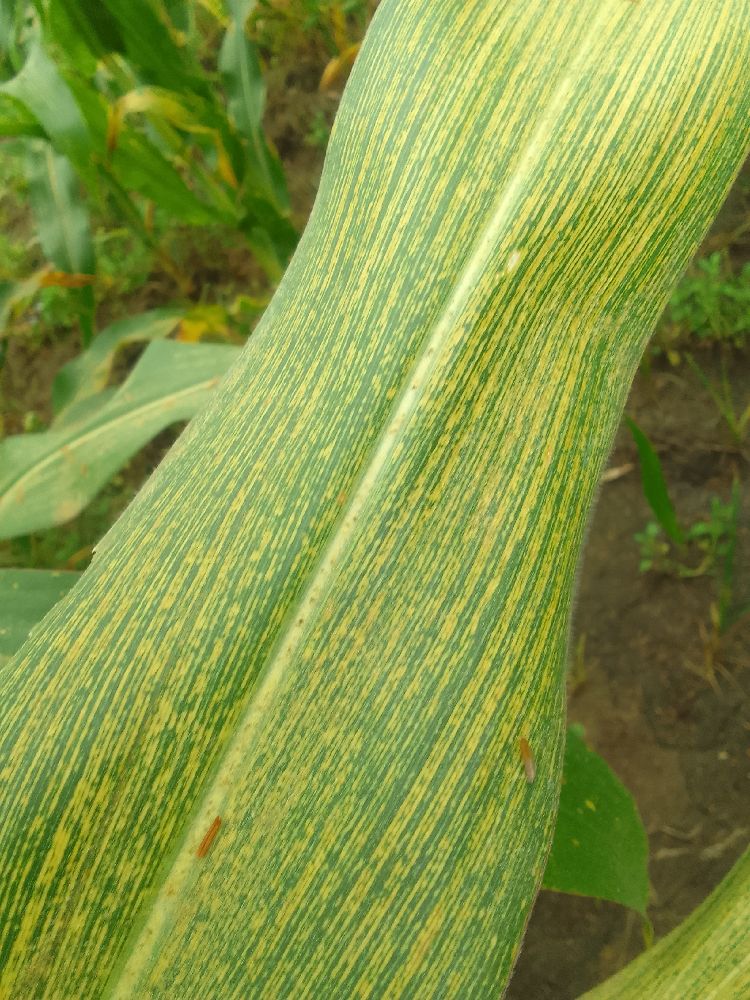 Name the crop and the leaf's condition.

maize, maize streak virus
